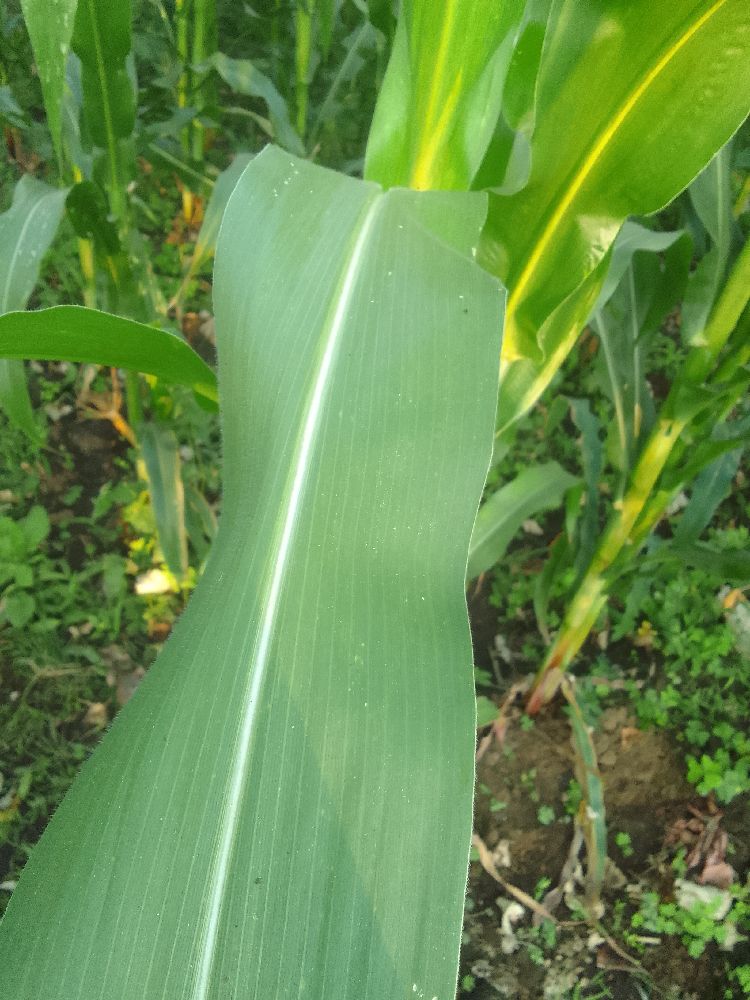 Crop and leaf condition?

maize, healthy
